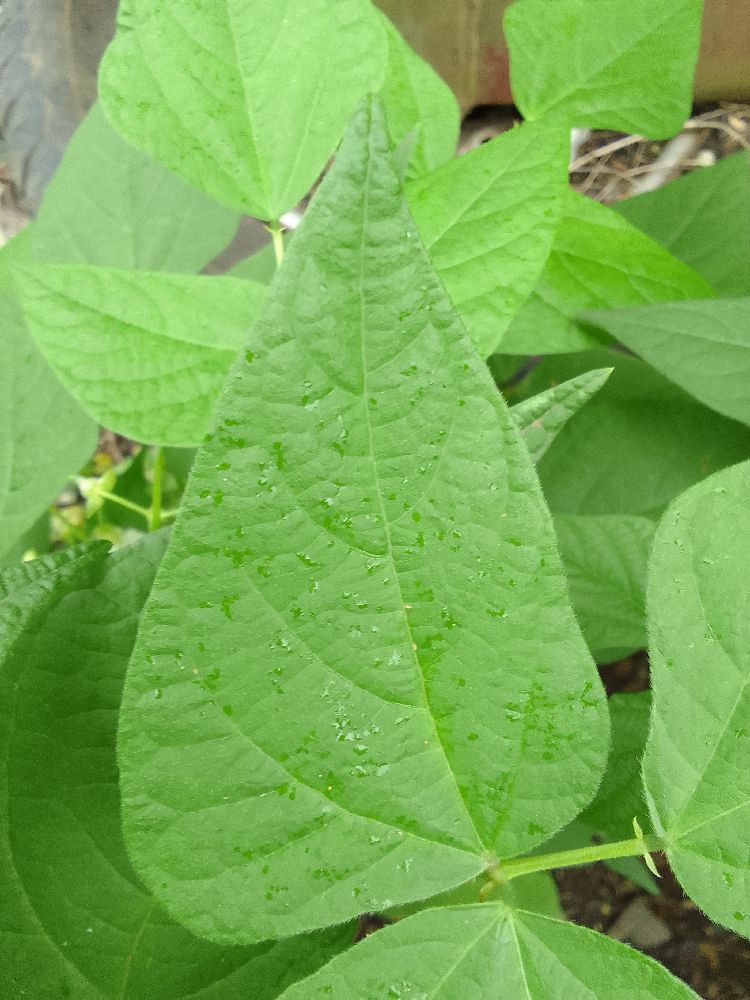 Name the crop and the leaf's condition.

common bean, healthy
